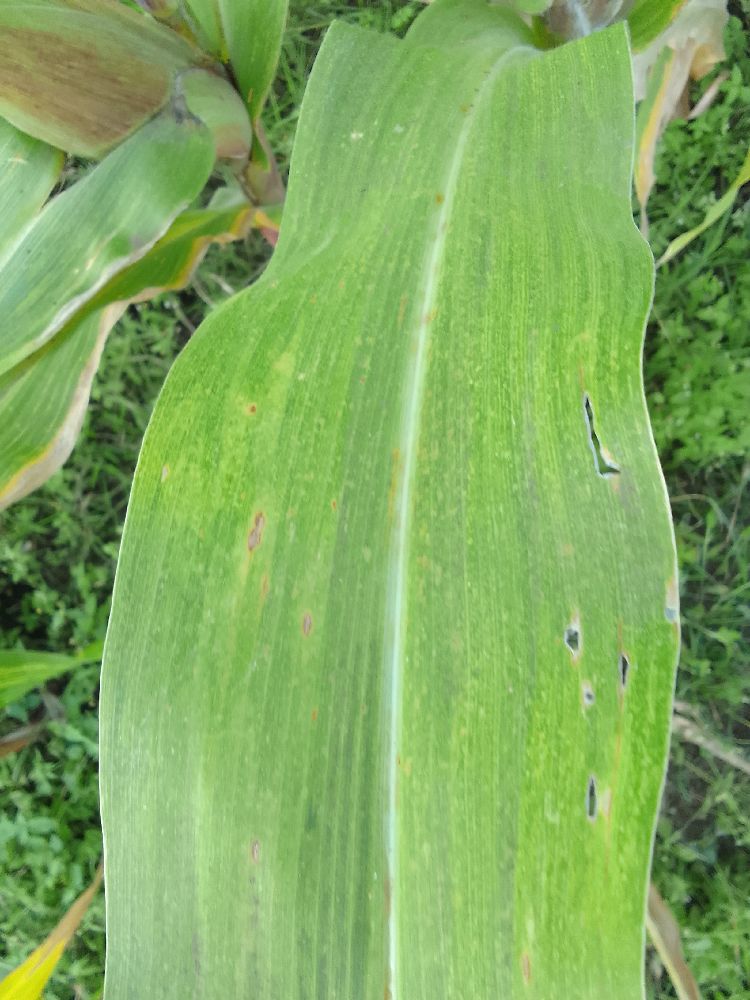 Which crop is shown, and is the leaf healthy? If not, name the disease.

maize, maize lethal necrosis
